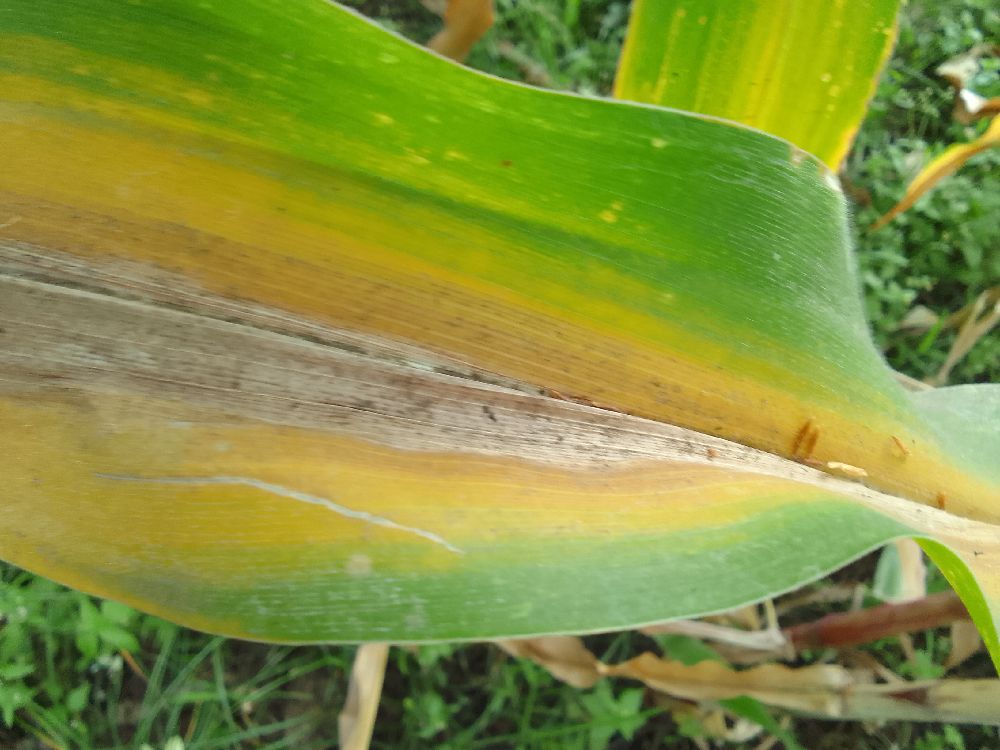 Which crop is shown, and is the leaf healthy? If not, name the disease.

maize, maize lethal necrosis
